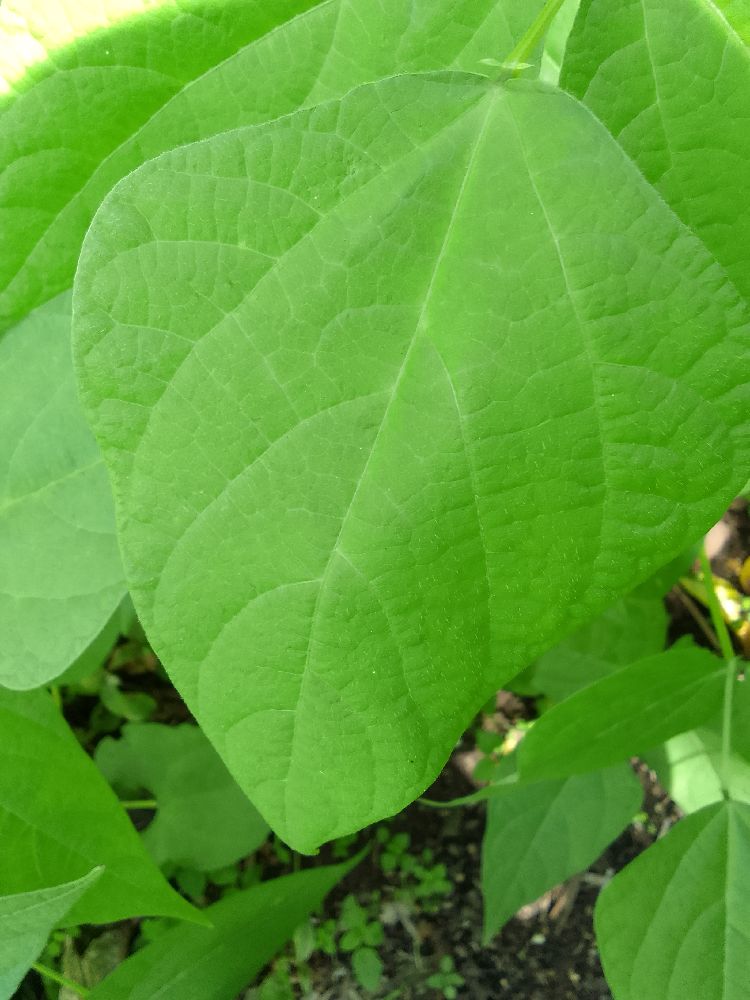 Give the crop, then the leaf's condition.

common bean, healthy
